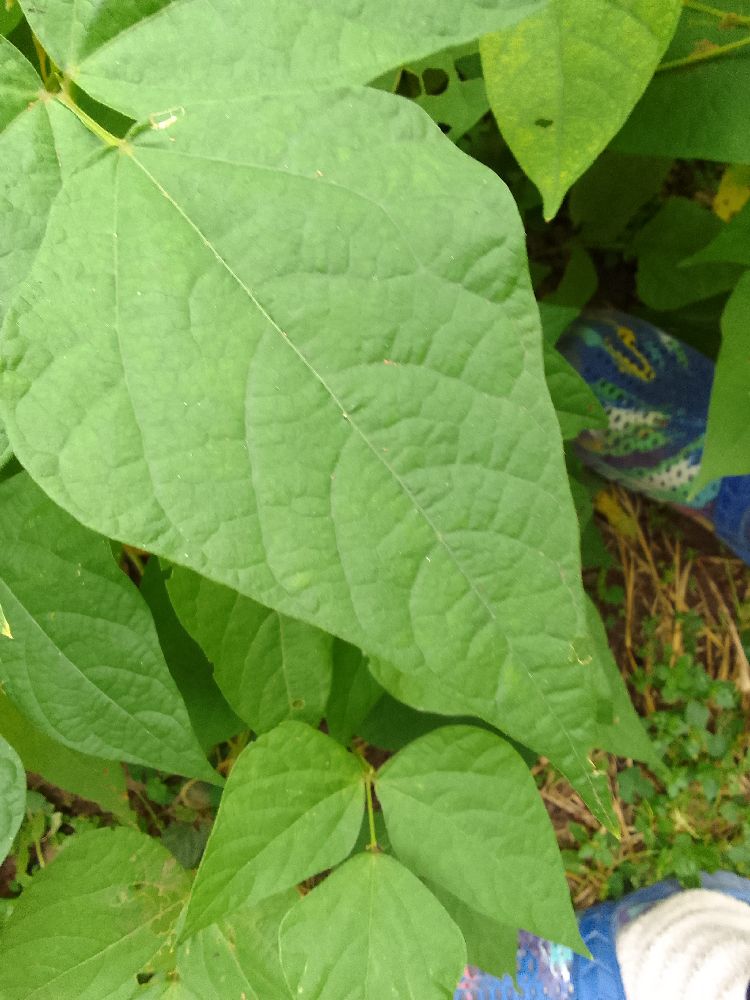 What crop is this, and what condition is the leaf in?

common bean, healthy
